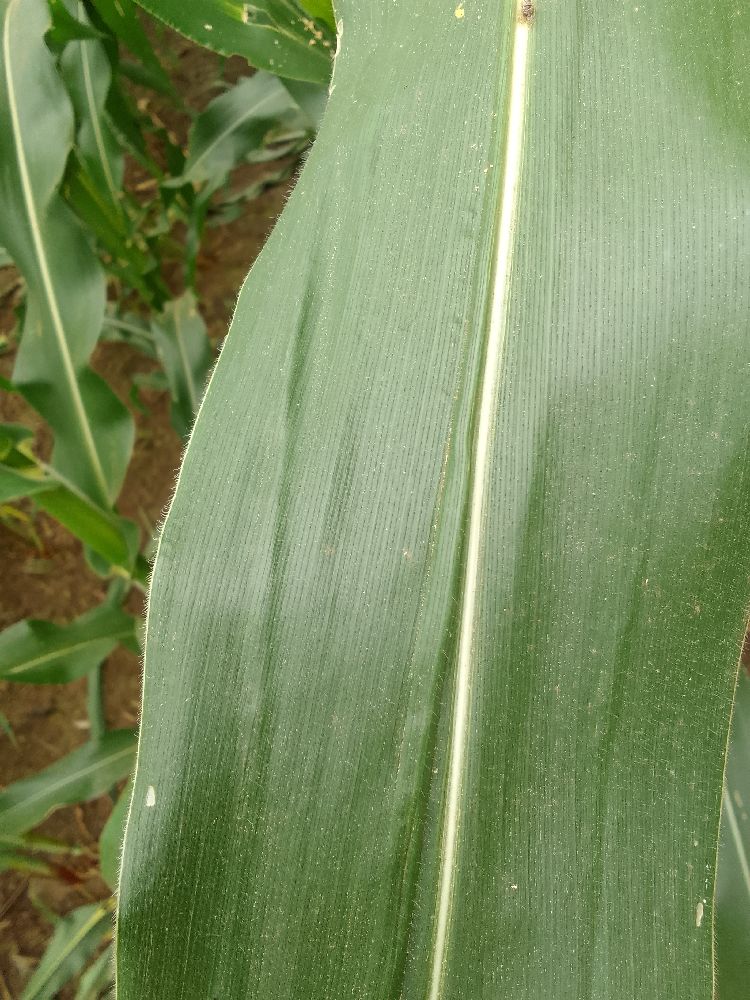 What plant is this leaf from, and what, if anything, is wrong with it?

maize, healthy
